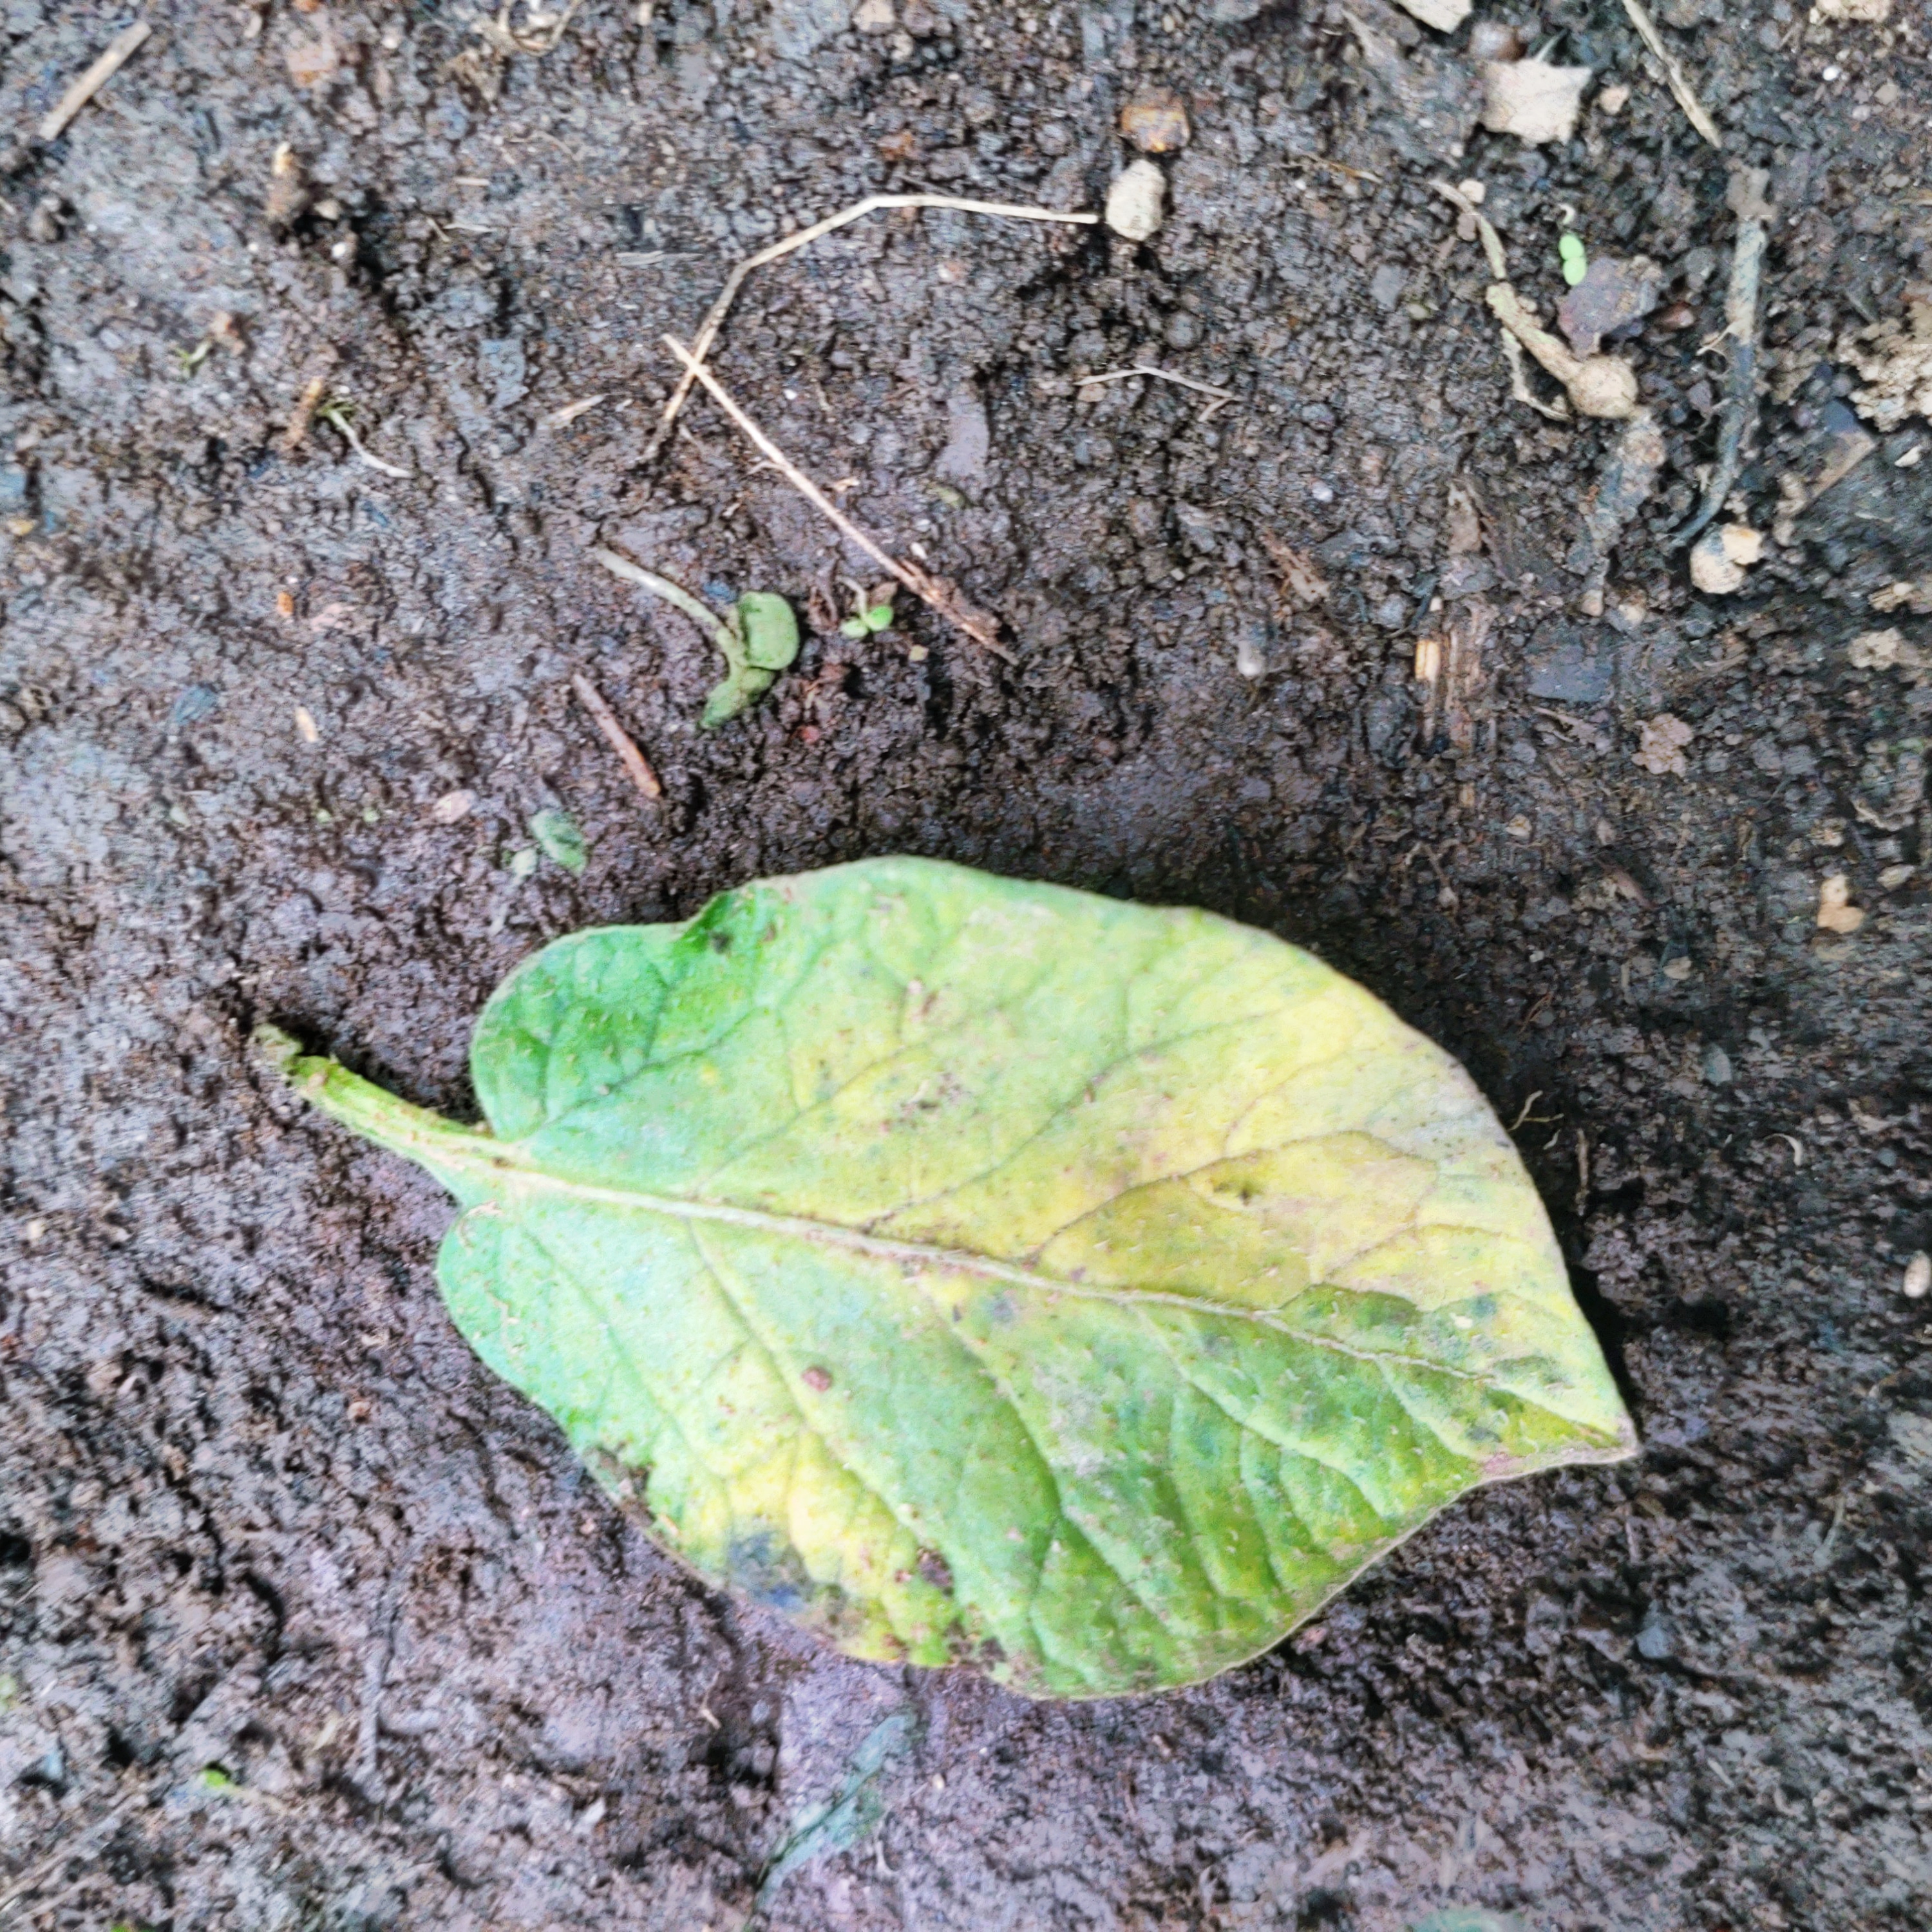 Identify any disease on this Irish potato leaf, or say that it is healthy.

late blight
